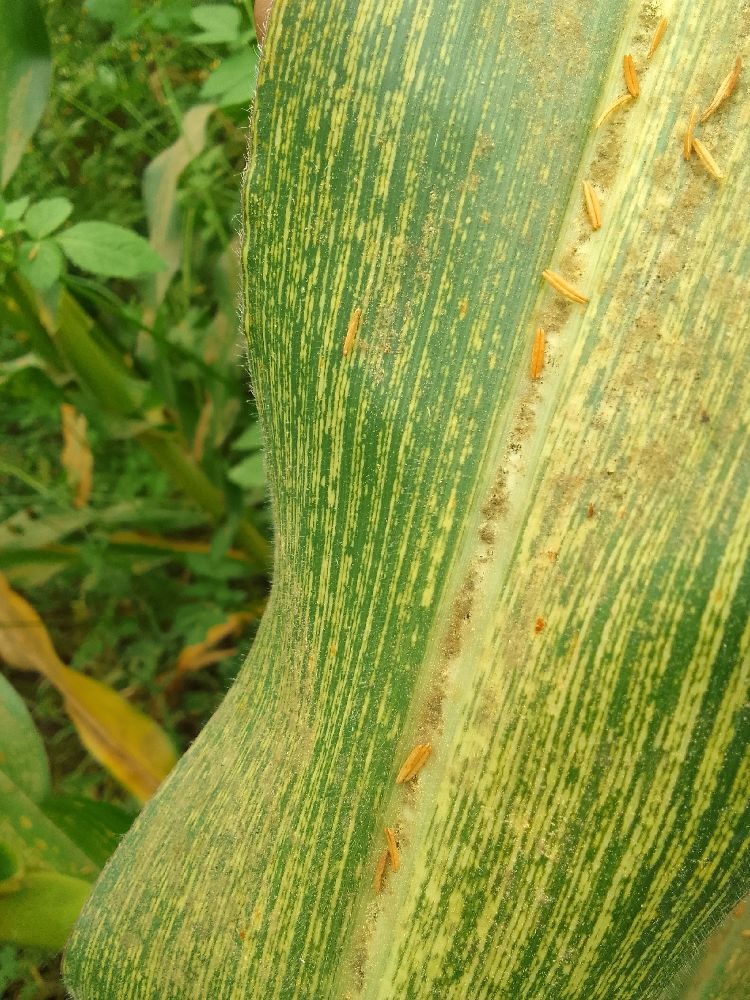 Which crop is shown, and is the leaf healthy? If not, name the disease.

maize, maize streak virus
